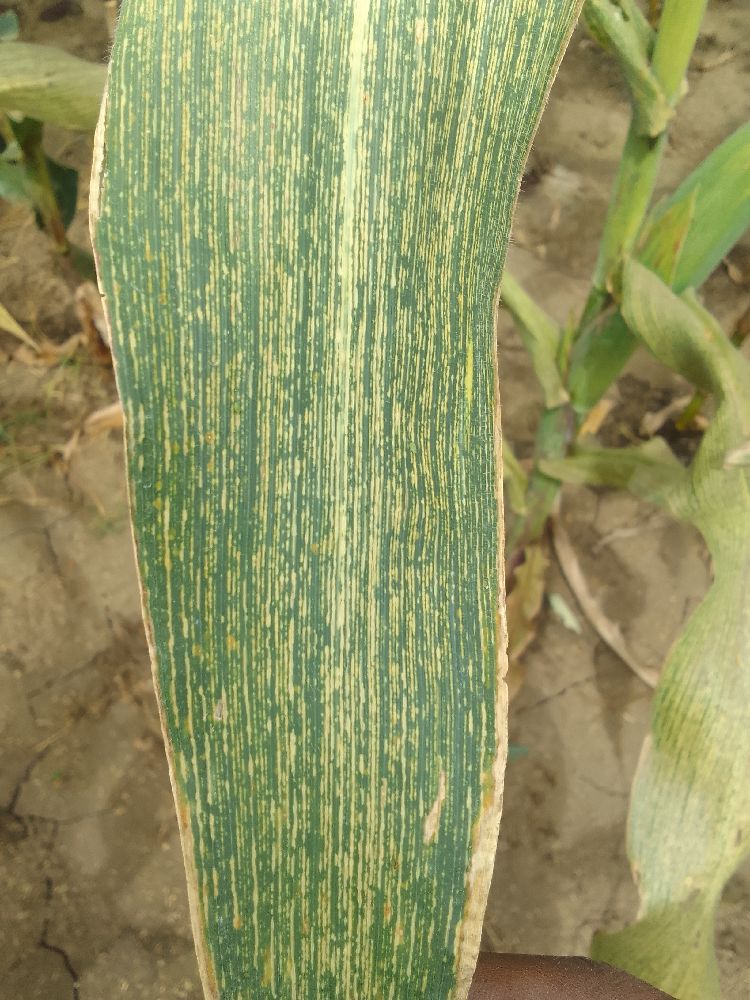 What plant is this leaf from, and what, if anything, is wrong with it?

maize, maize streak virus
